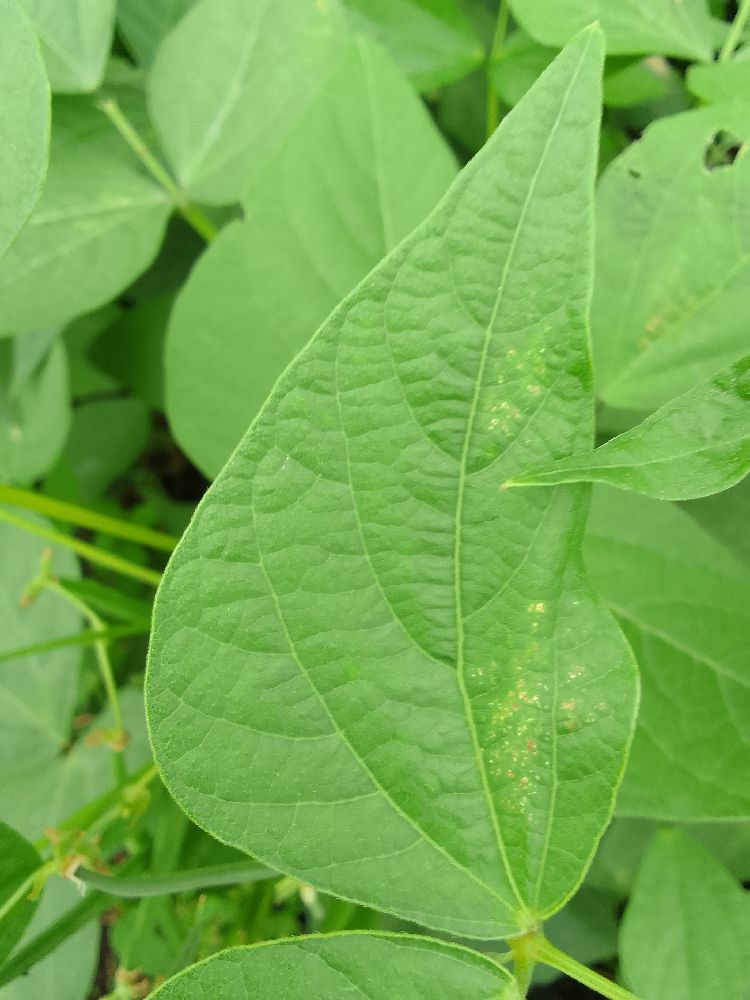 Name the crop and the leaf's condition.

common bean, healthy
